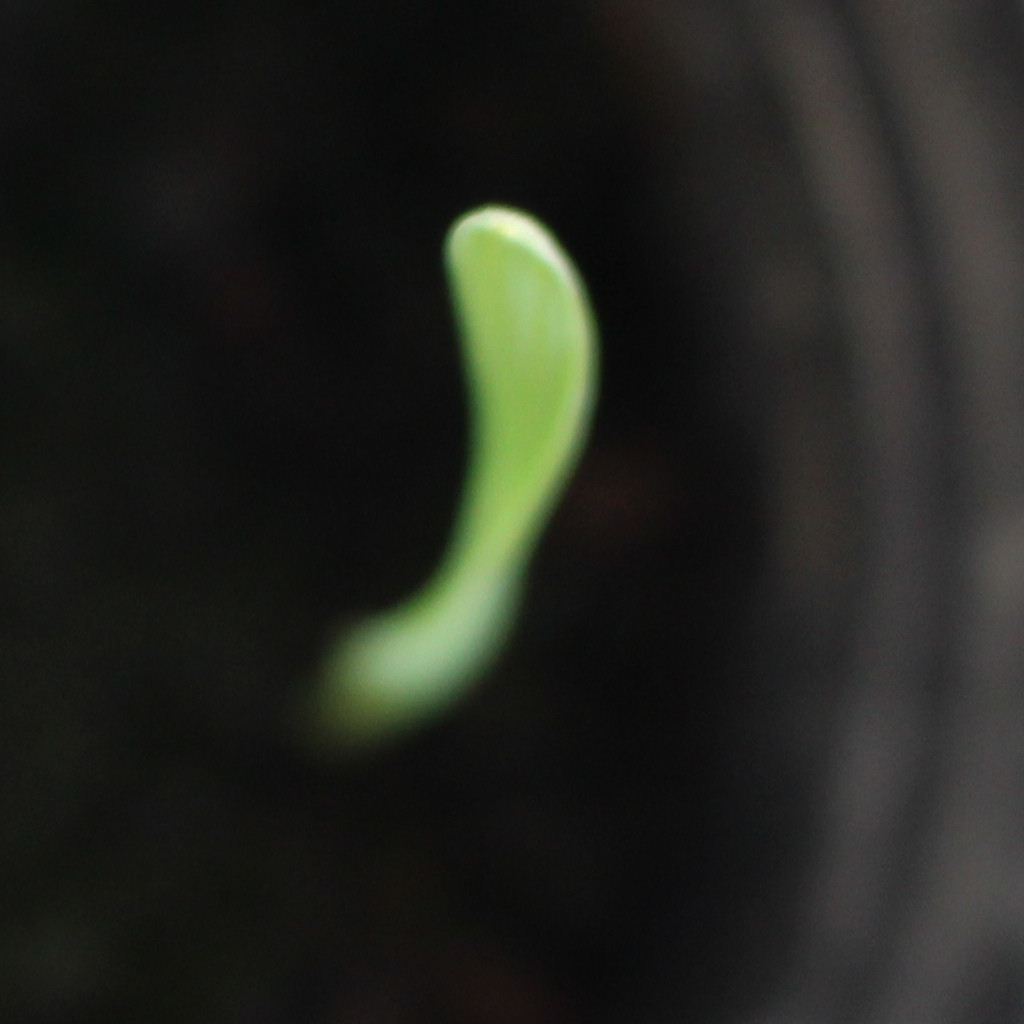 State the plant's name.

Avena sterilis
